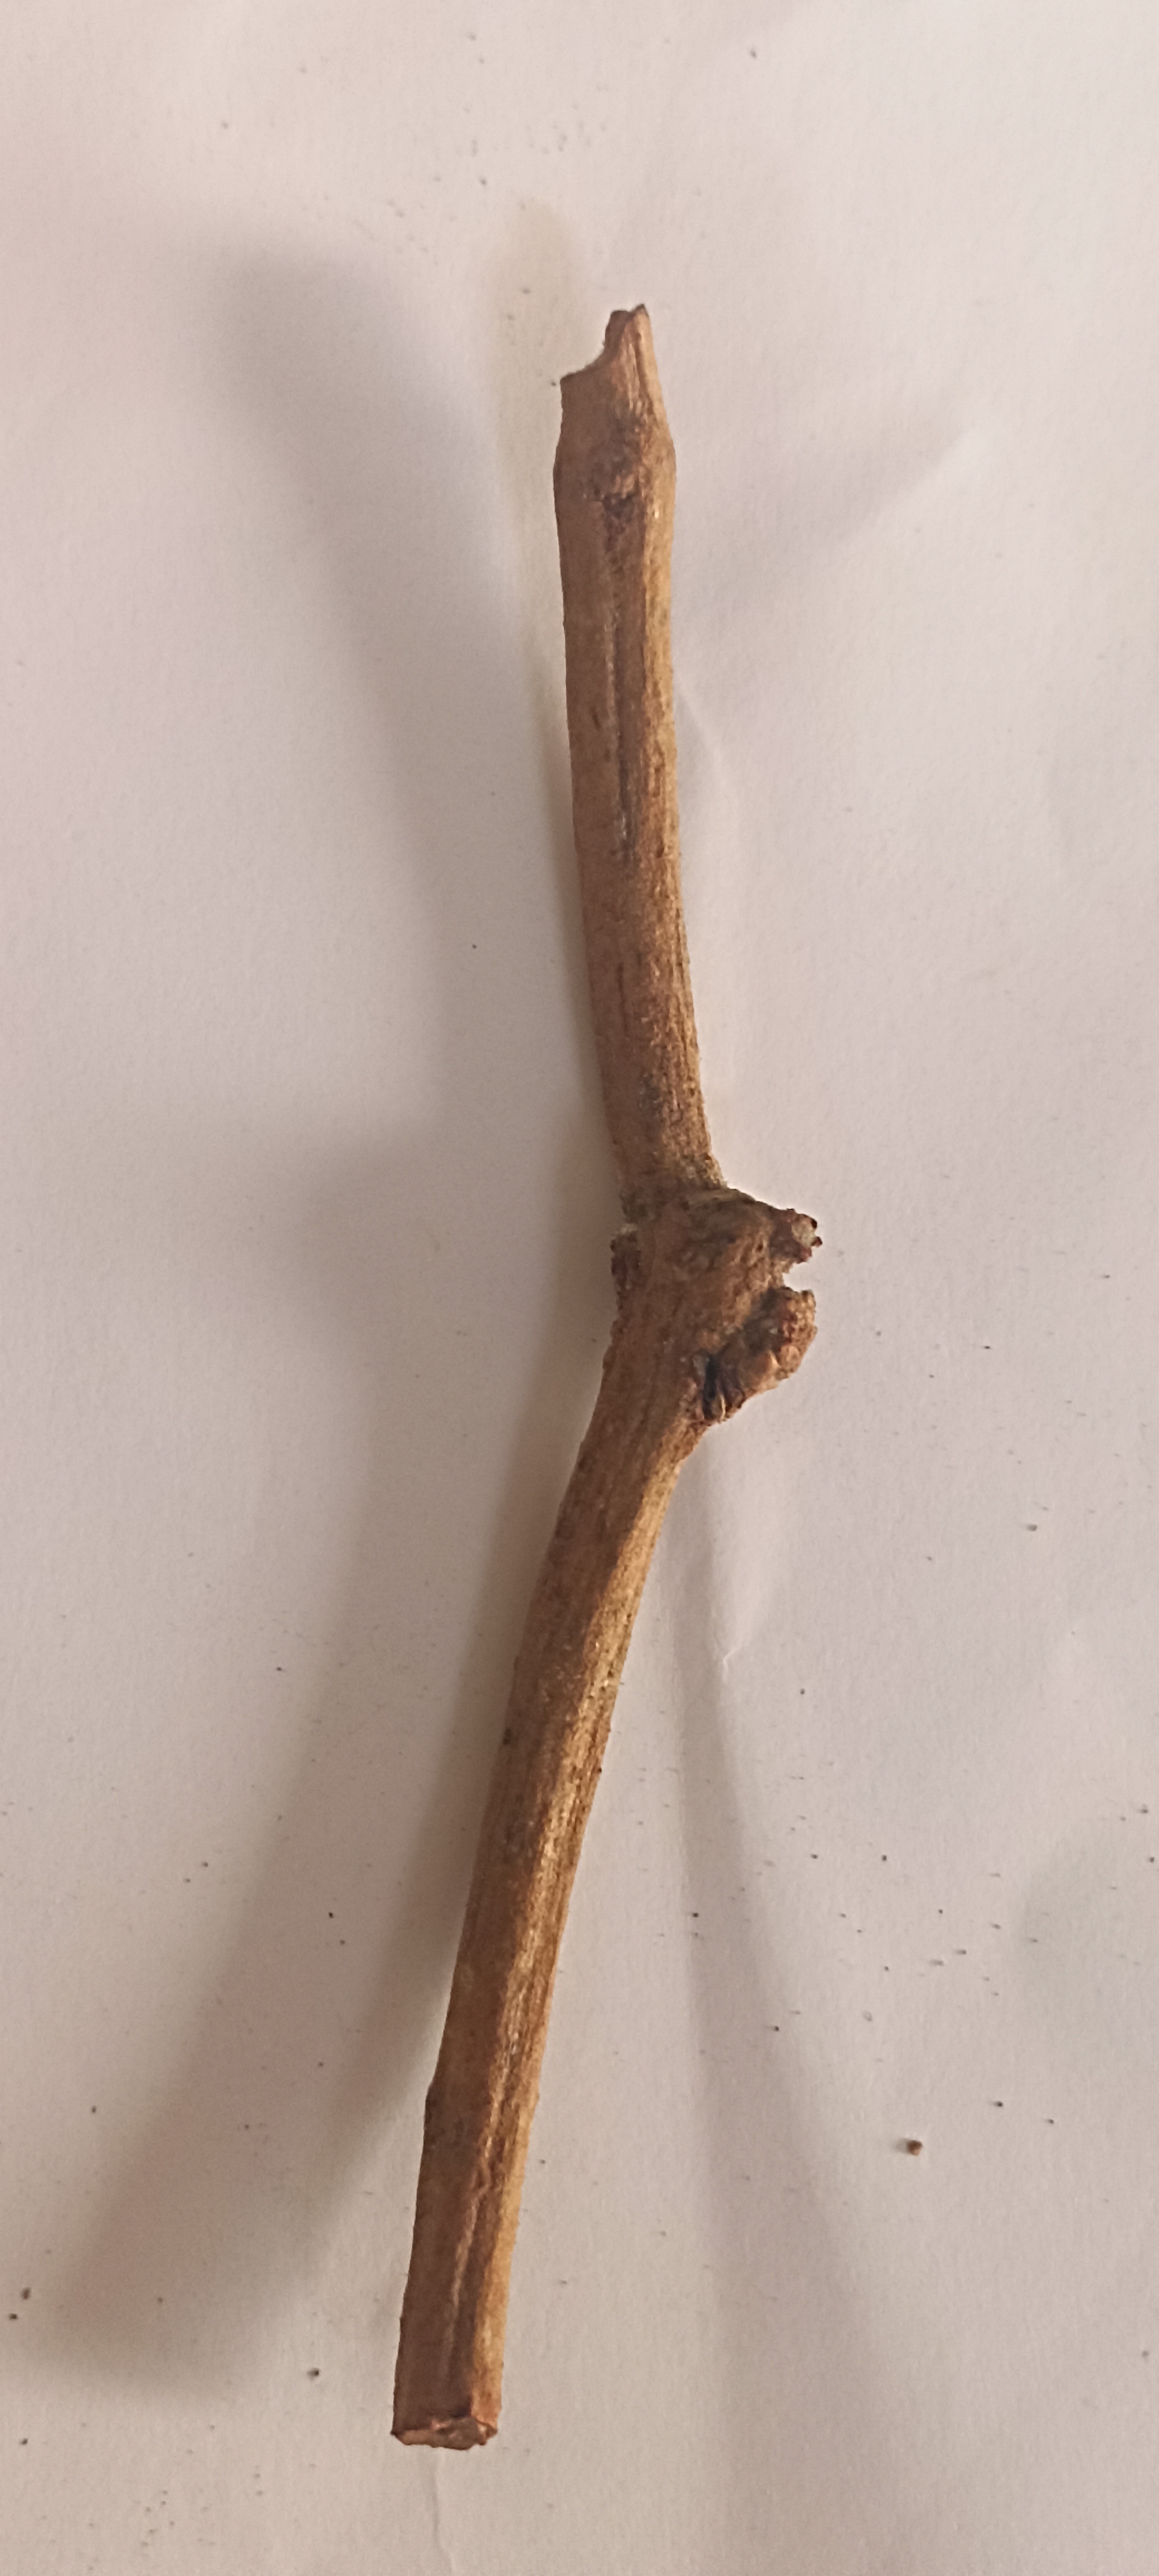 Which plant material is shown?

manjistha
